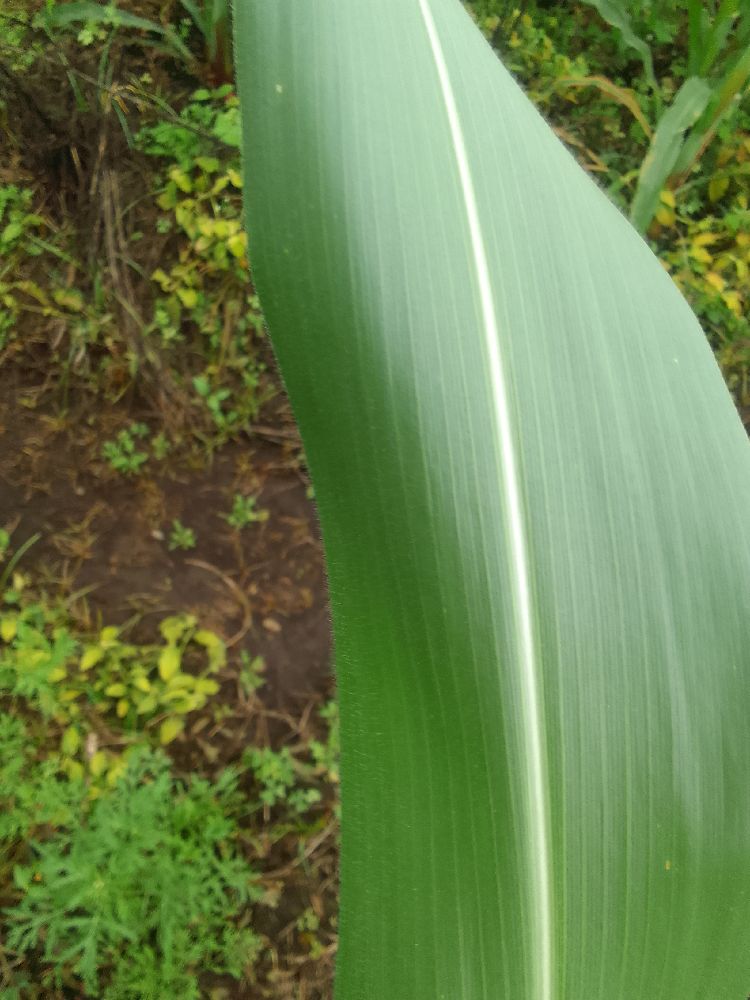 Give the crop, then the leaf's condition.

maize, healthy
